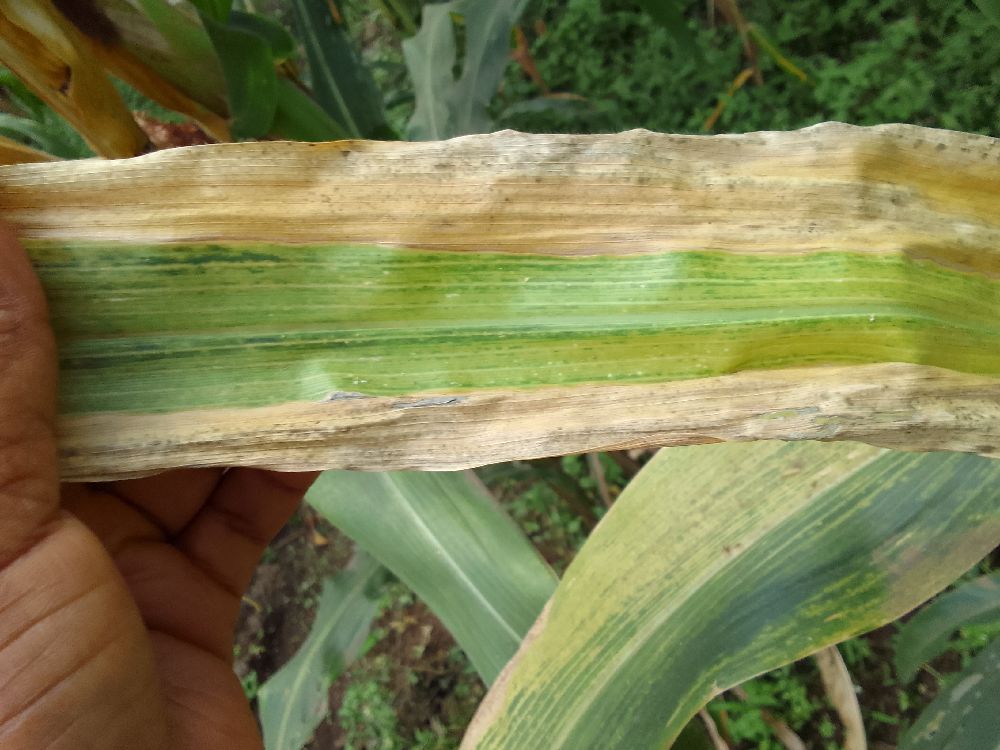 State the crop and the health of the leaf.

maize, maize lethal necrosis
